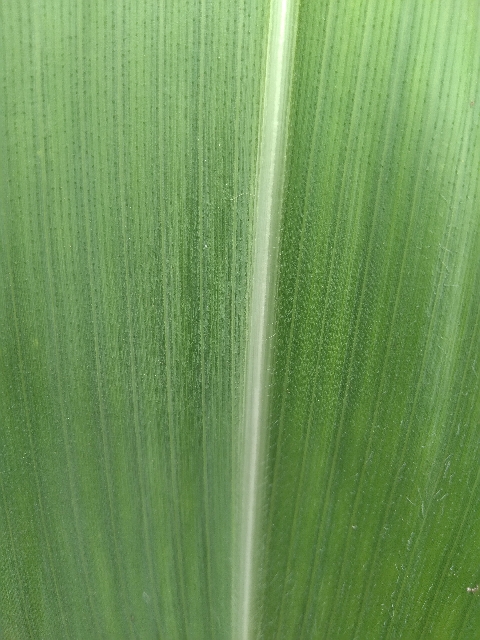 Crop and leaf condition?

maize, healthy
